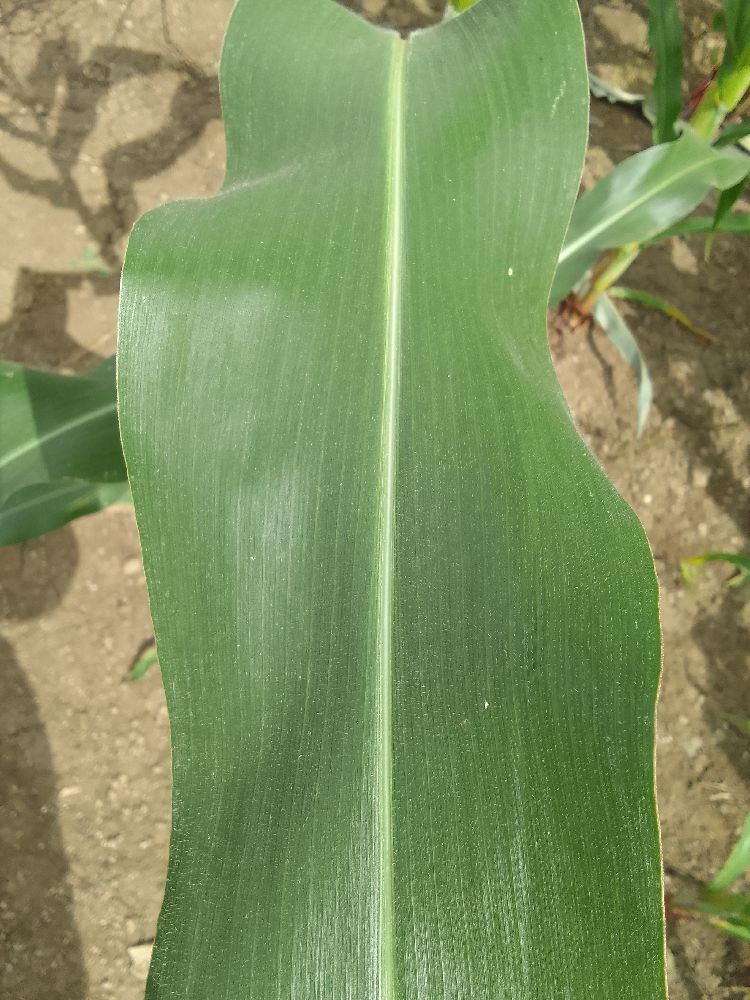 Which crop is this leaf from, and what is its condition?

maize, healthy
